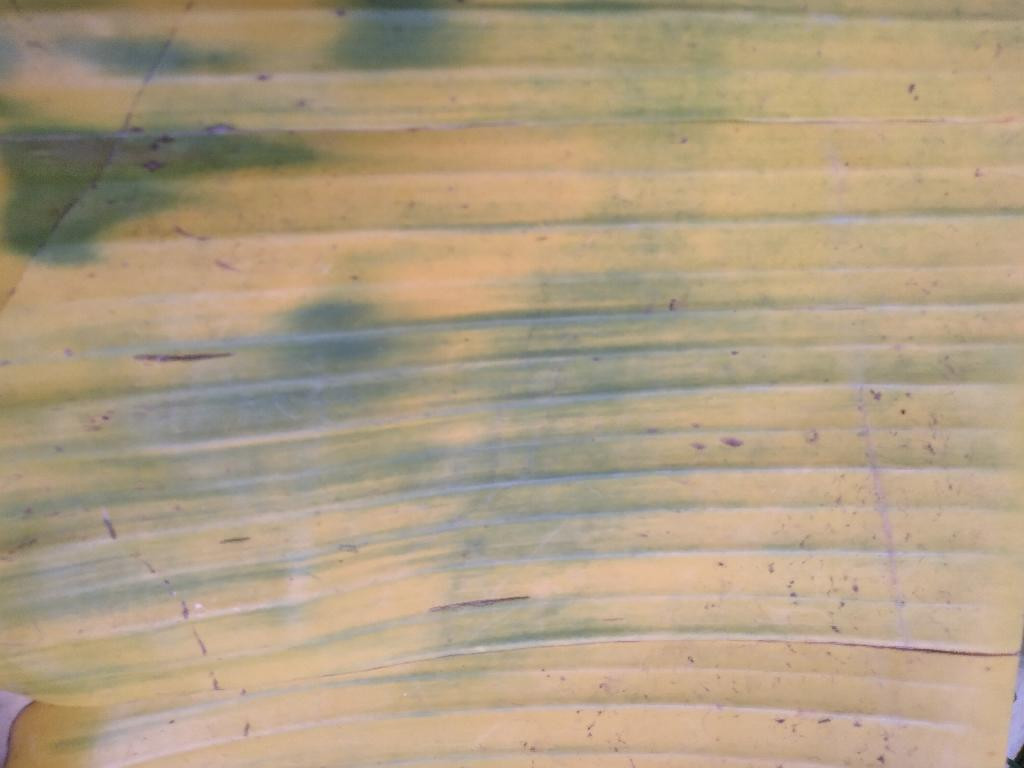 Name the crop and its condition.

banana, fusarium wilt race 1
